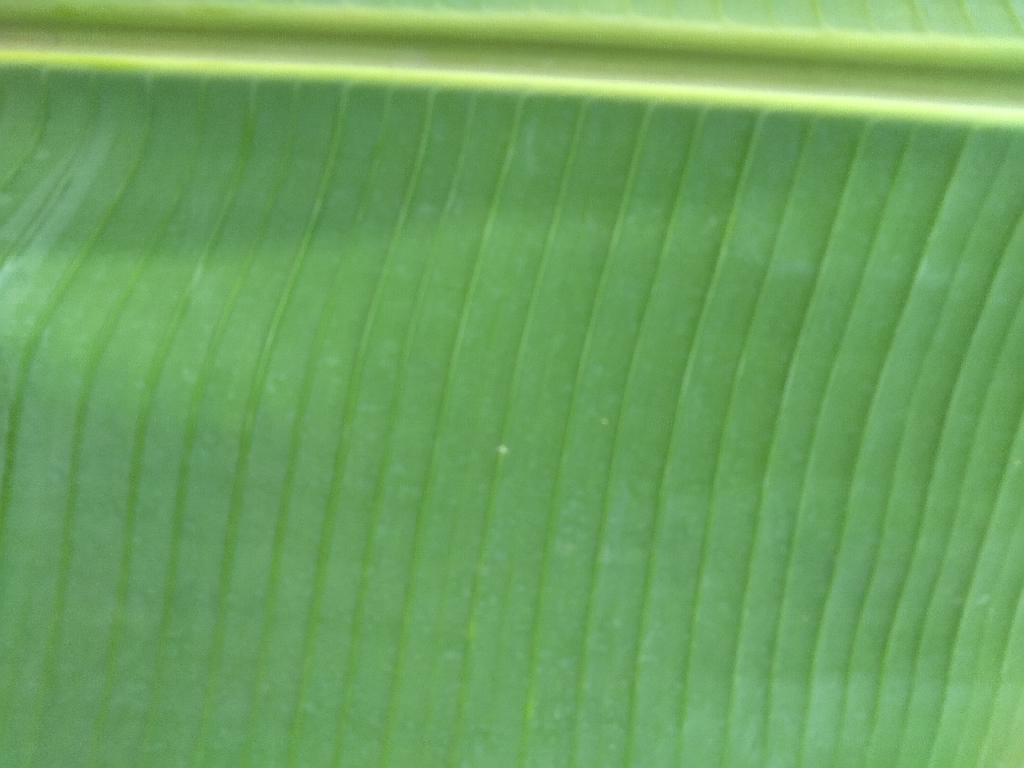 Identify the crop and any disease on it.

banana, healthy
